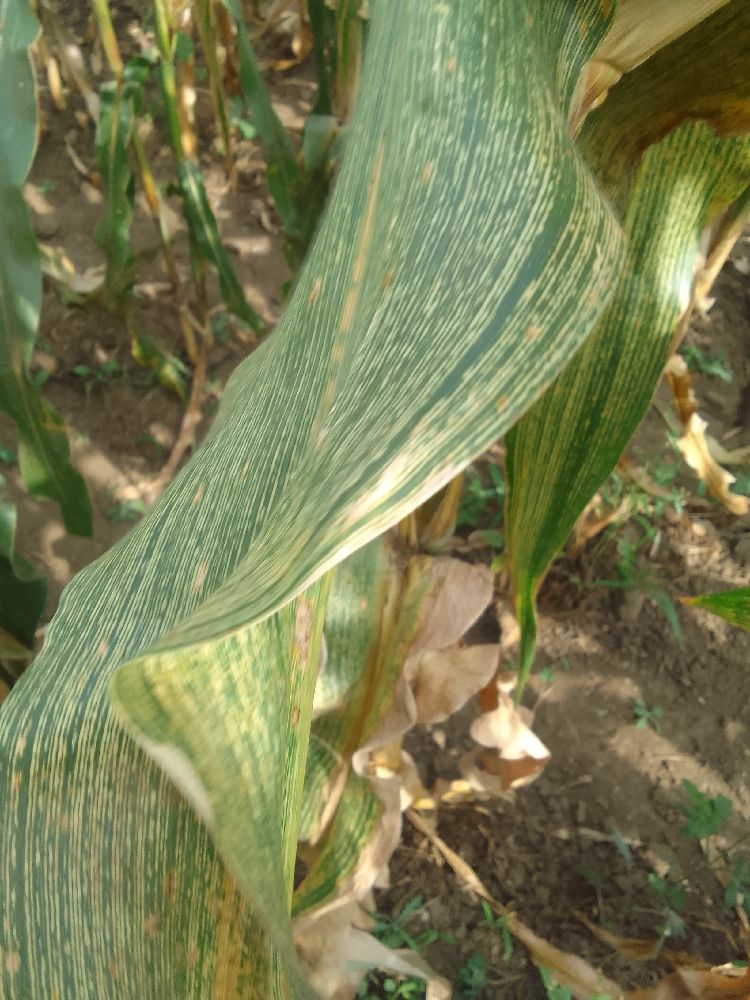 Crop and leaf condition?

maize, maize streak virus
